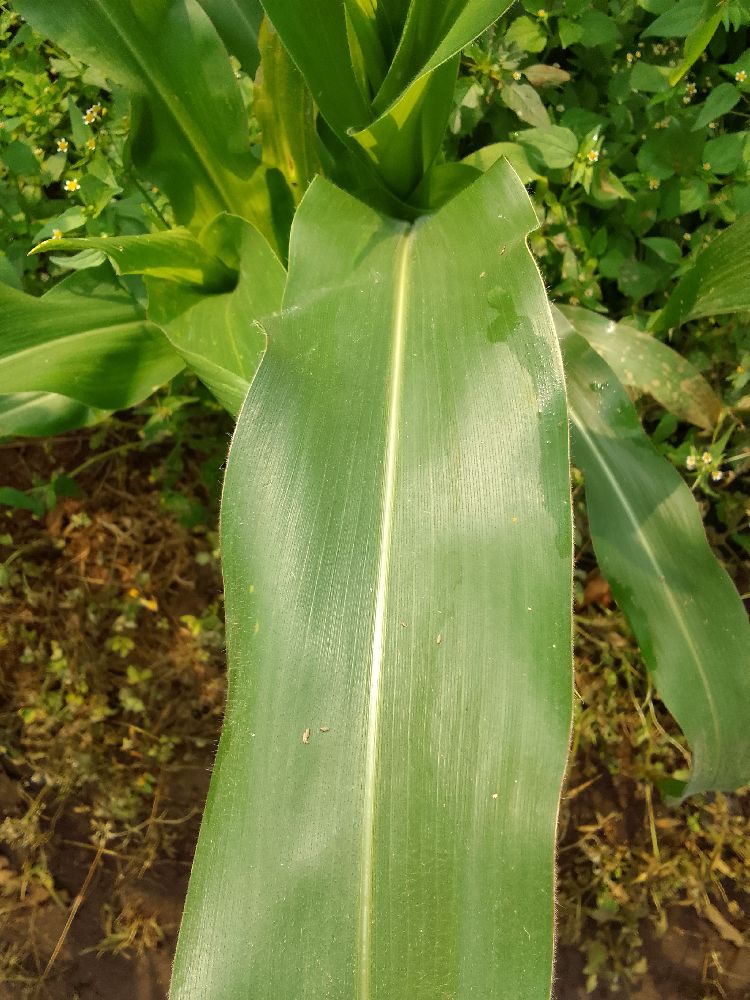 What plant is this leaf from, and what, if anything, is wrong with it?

maize, healthy
